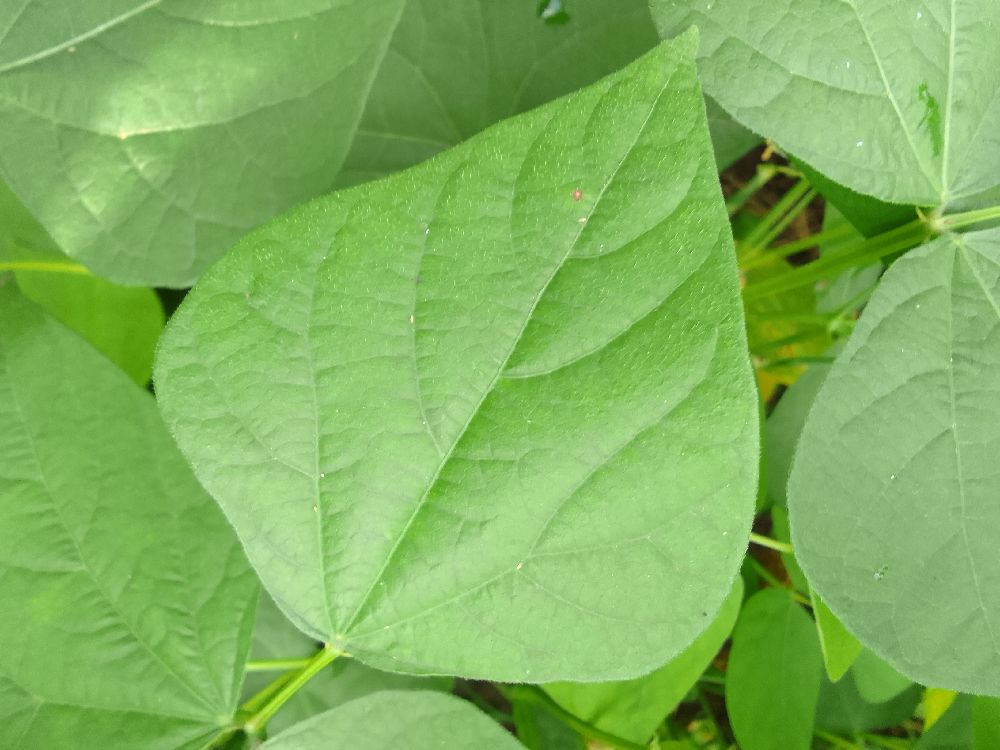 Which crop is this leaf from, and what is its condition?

common bean, healthy
